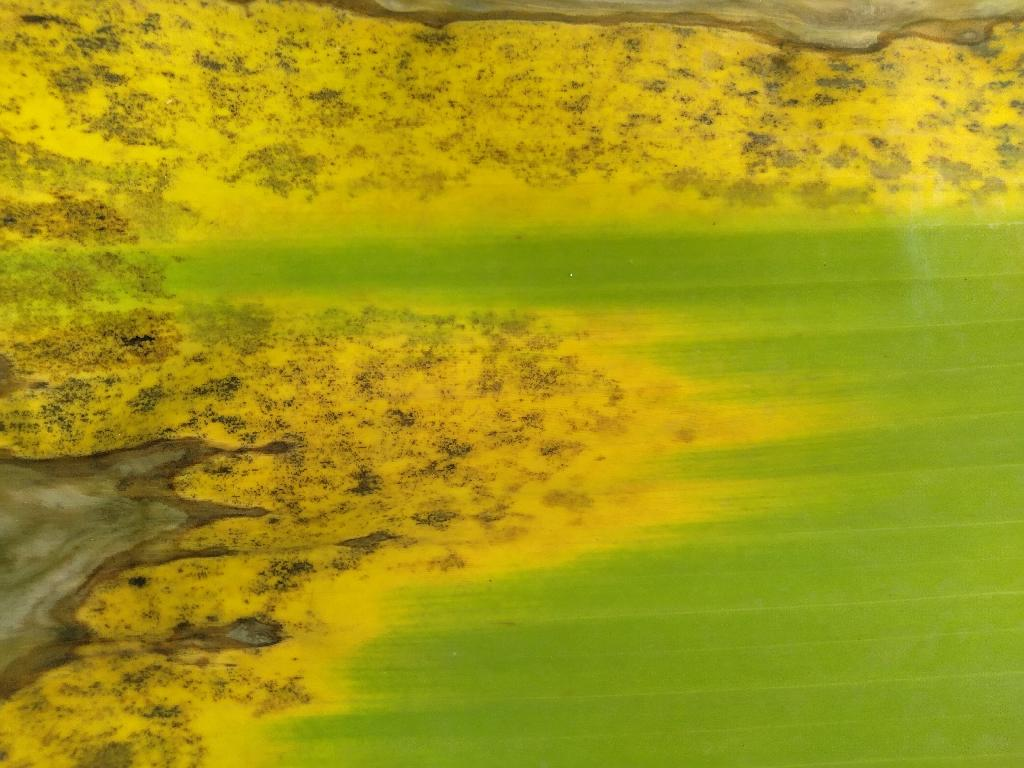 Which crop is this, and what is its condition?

banana, black sigatoka
